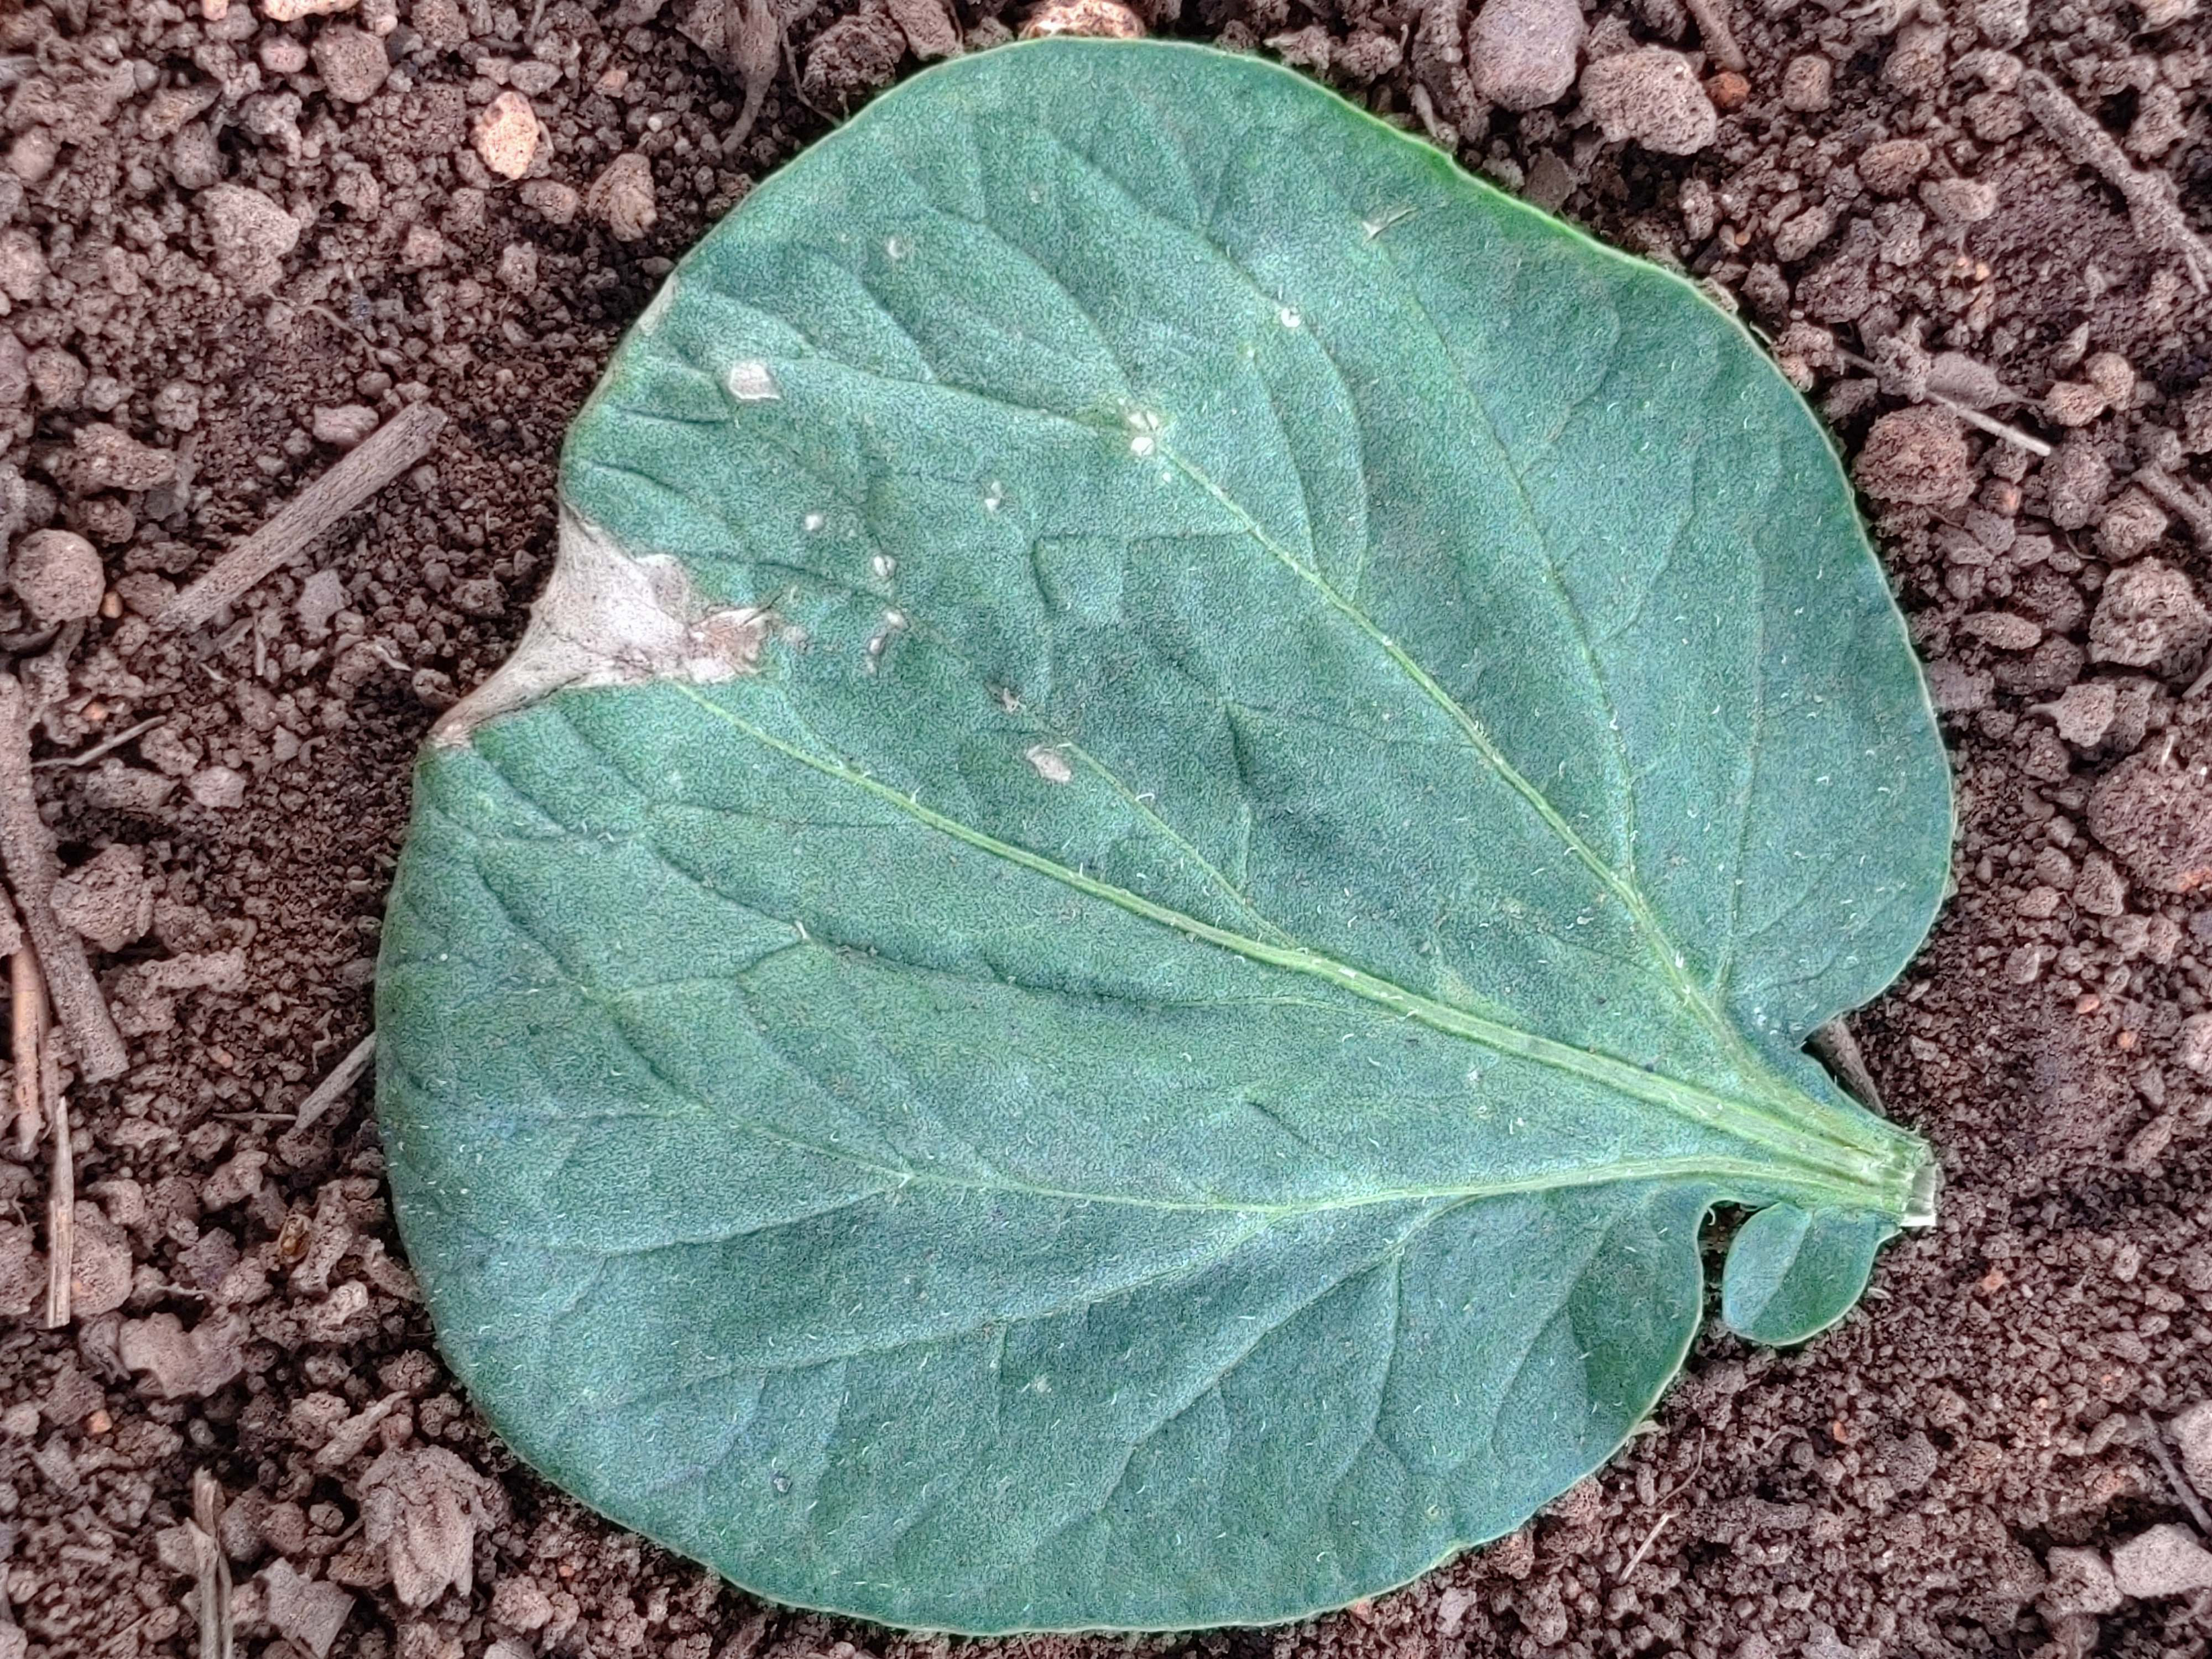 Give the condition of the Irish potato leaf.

early blight
